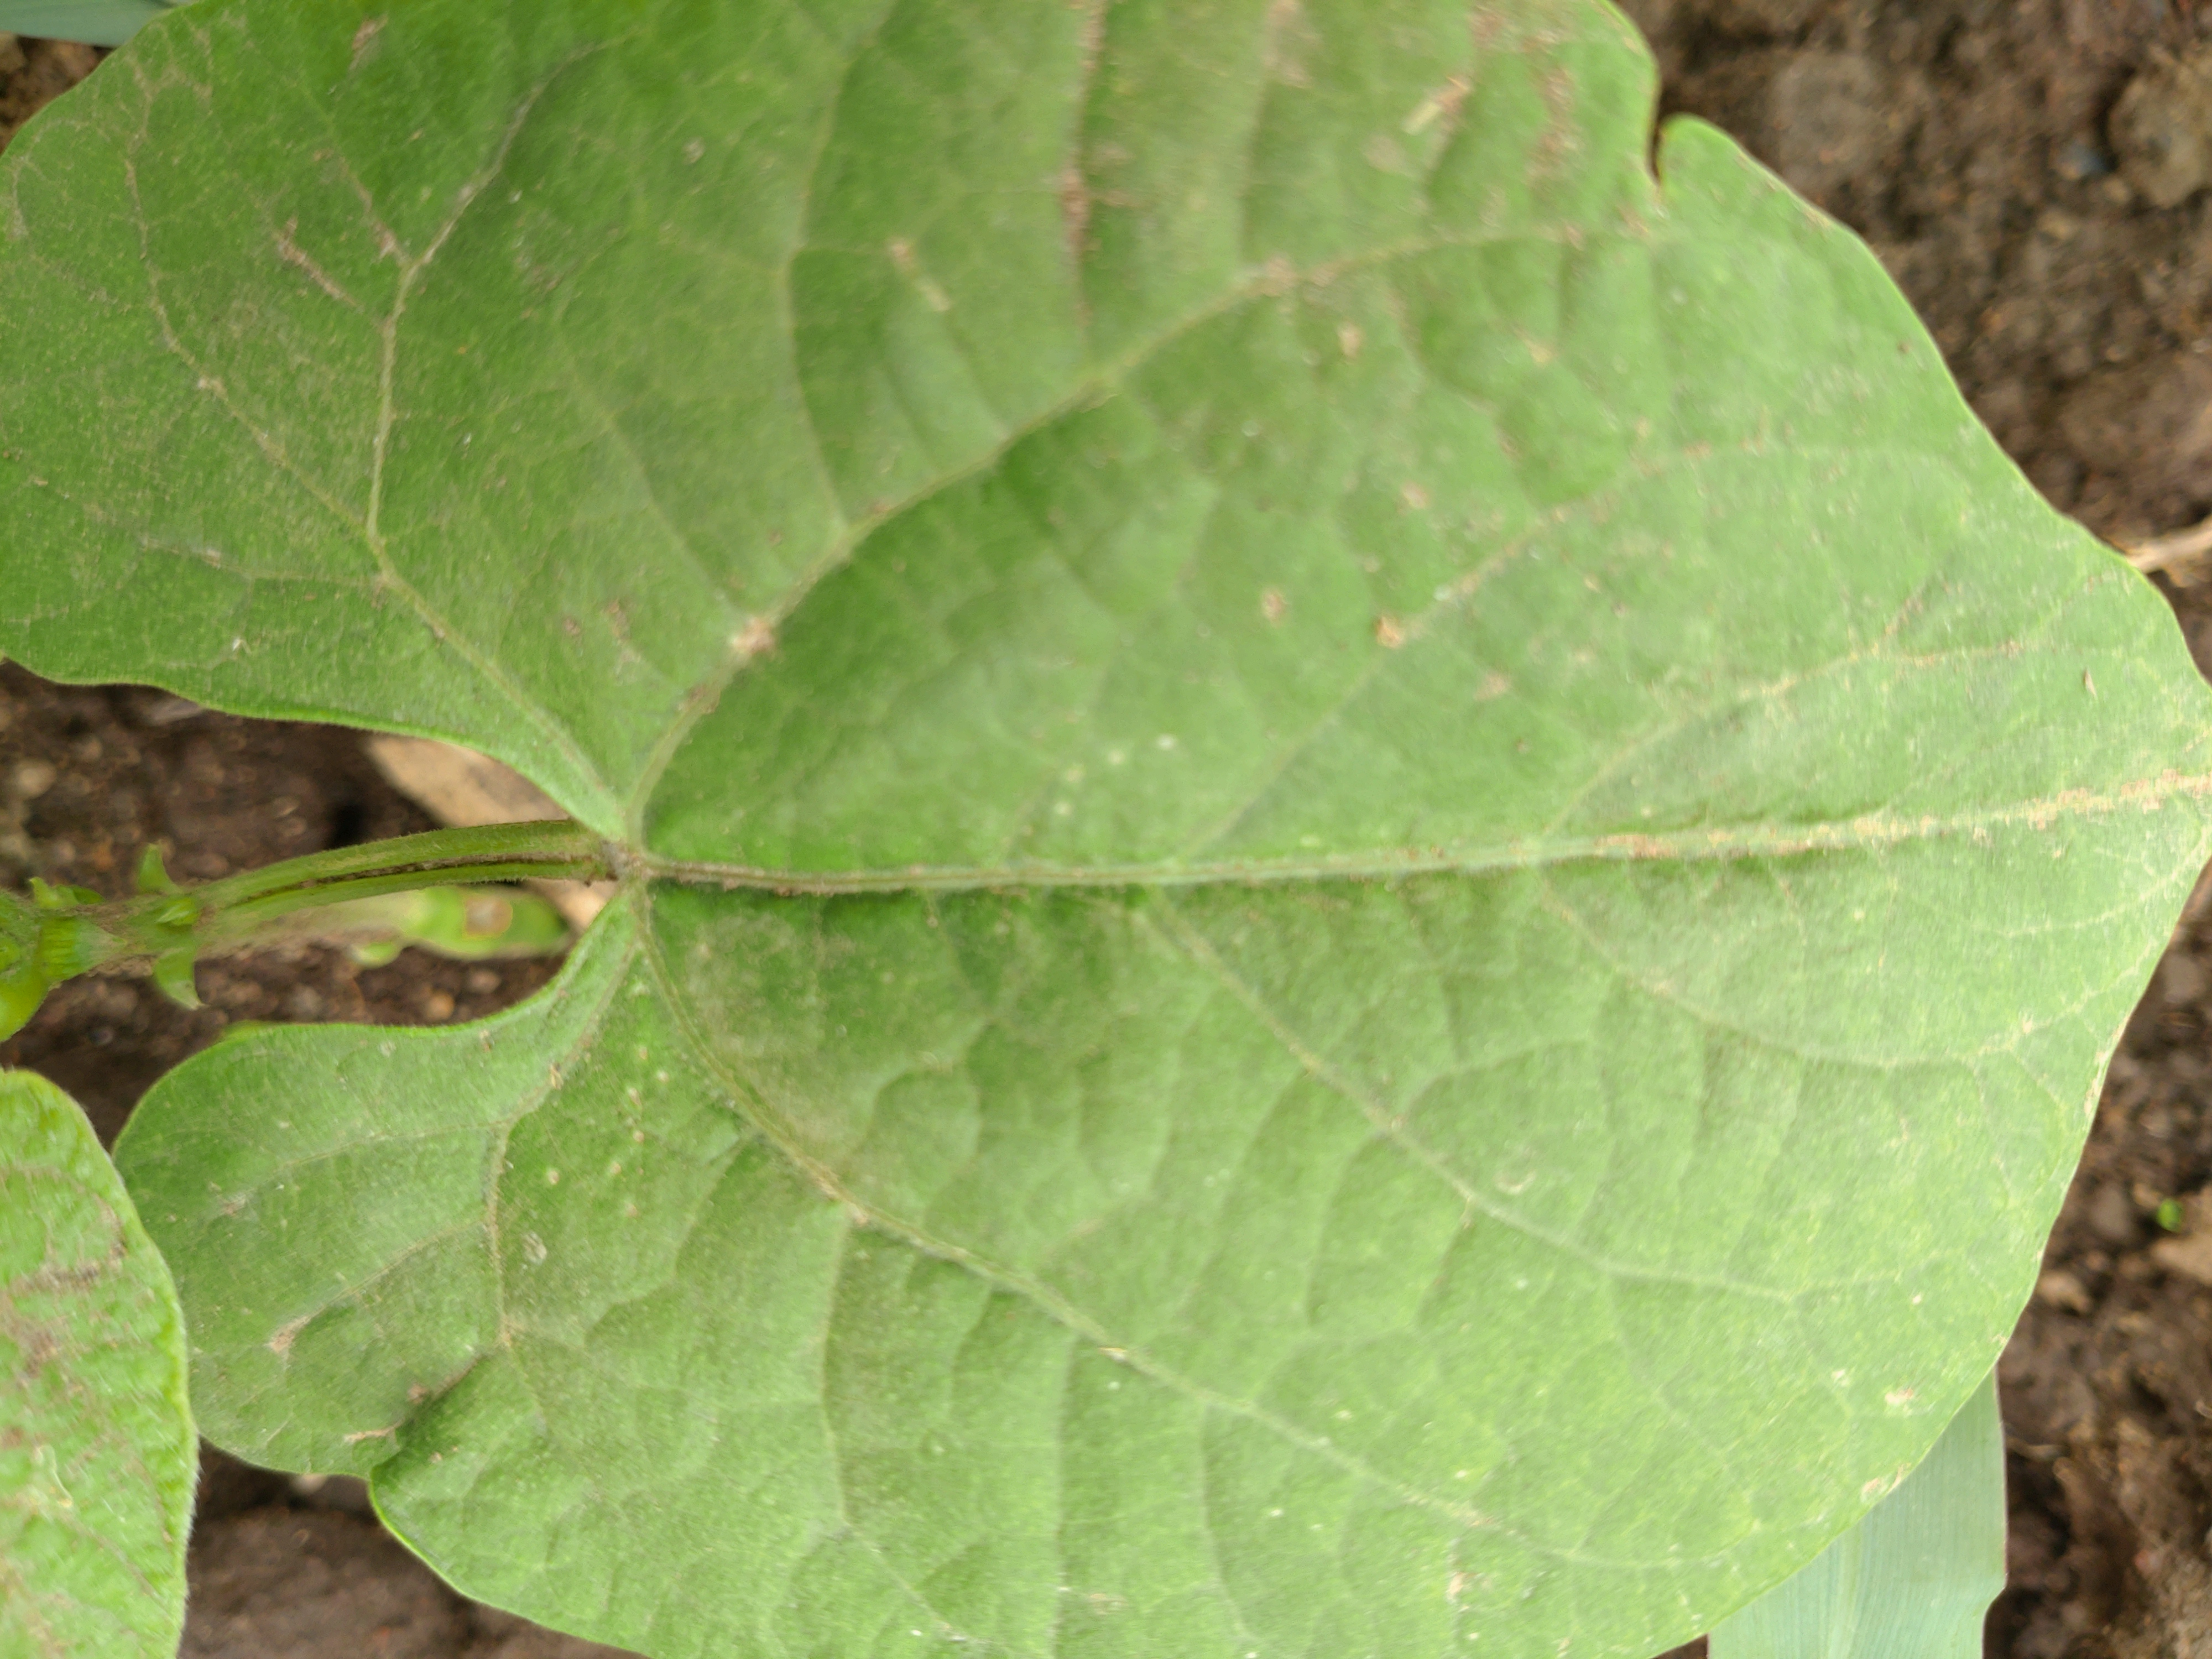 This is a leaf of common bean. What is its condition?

healthy
